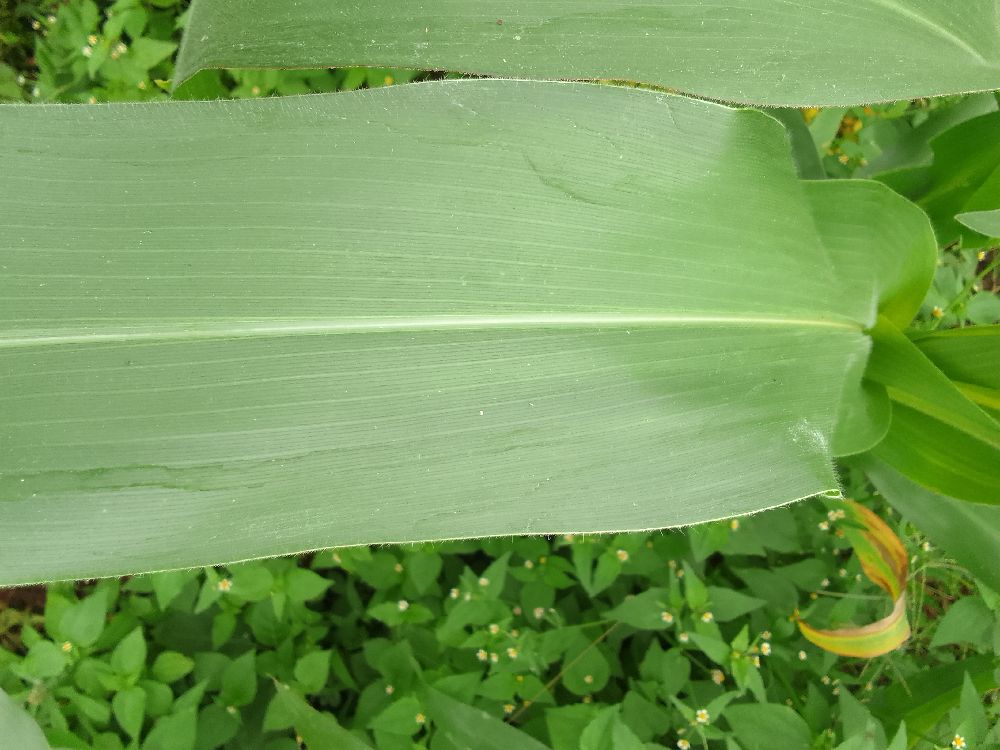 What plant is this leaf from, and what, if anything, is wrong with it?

maize, healthy
